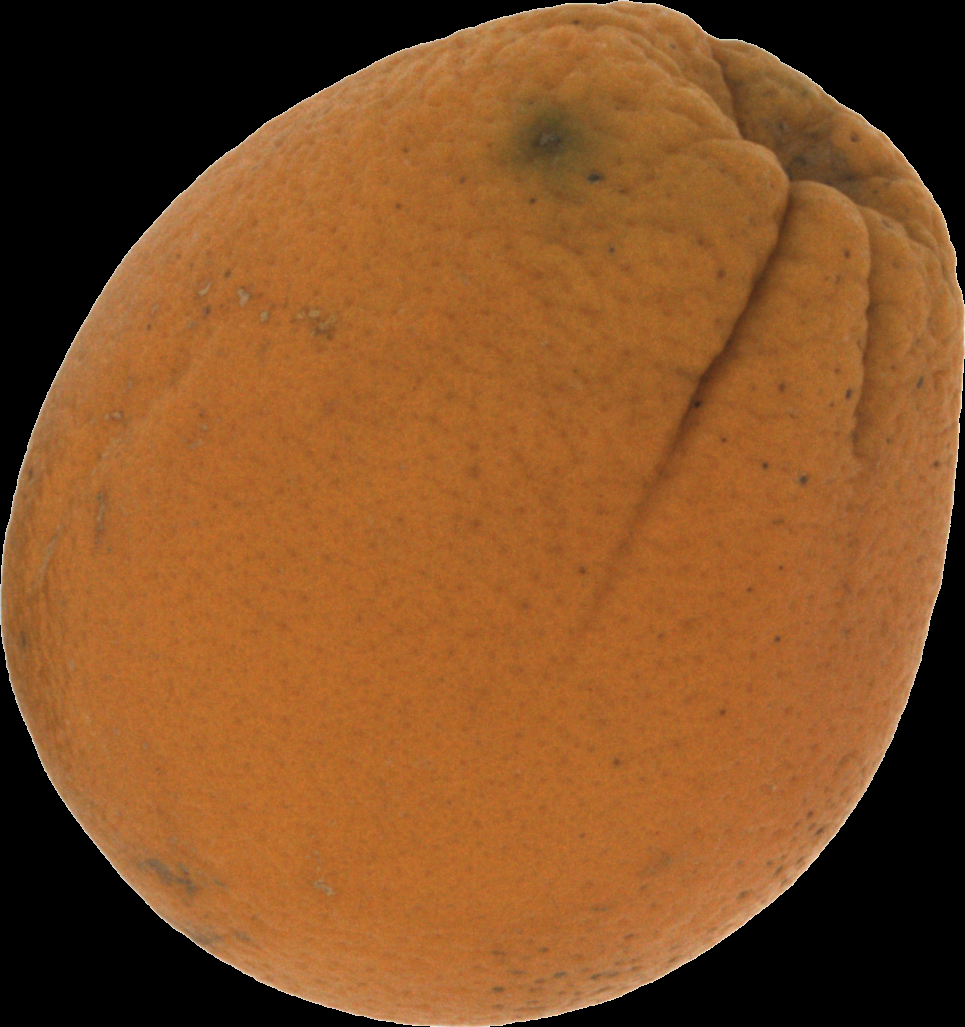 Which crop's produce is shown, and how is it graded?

orange, bad
